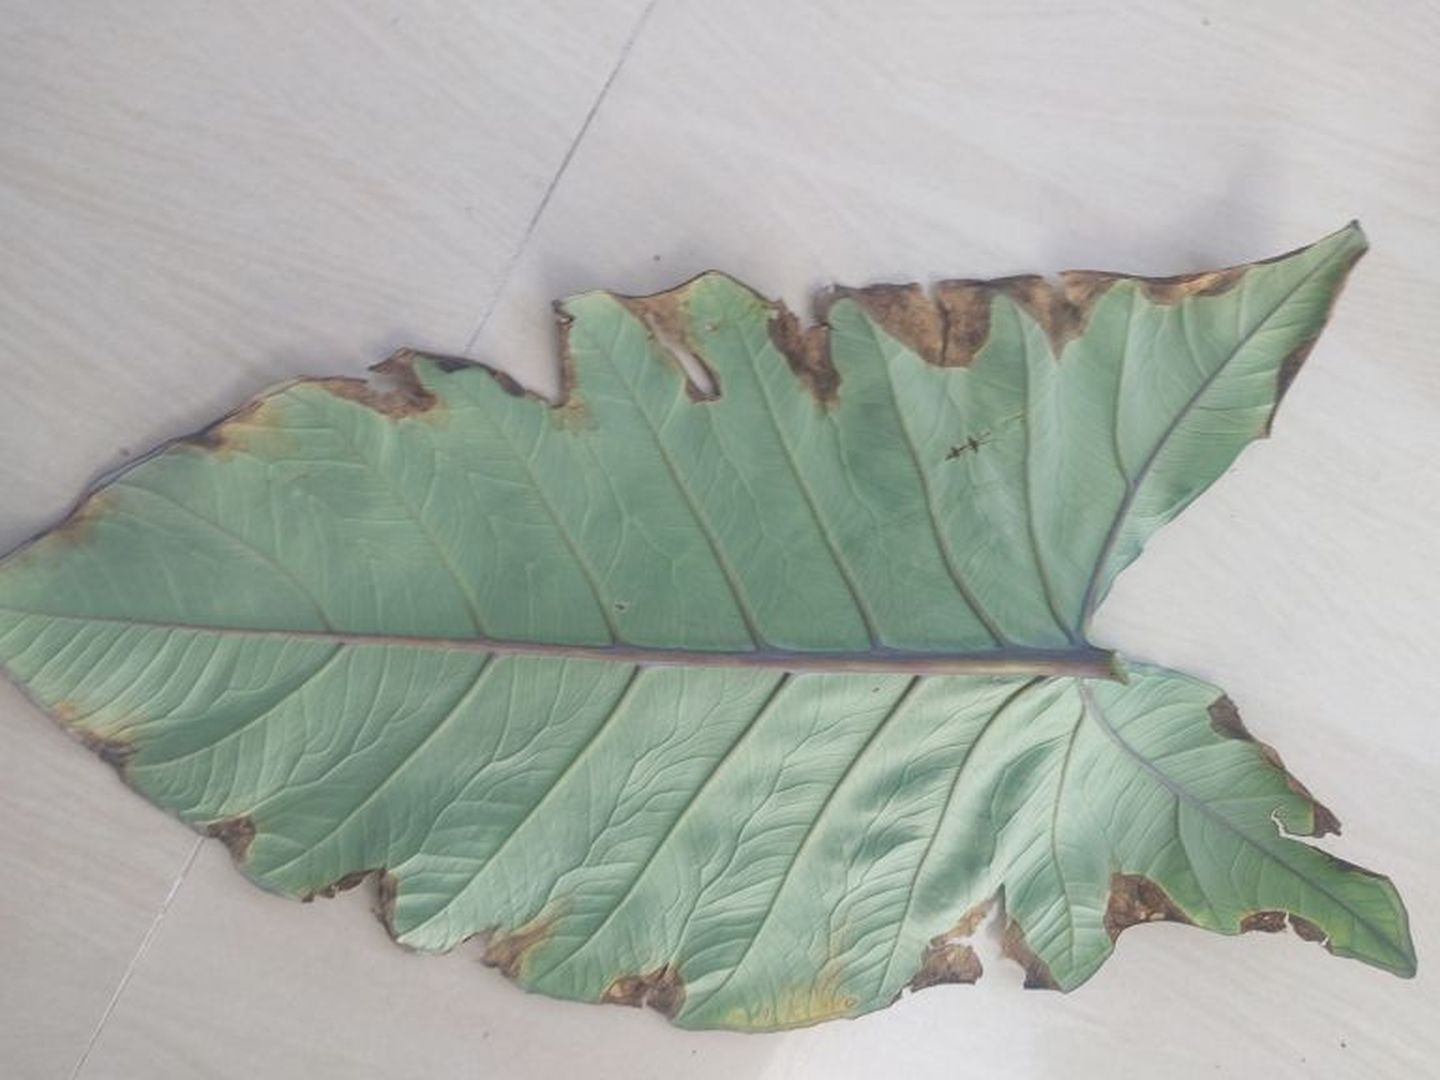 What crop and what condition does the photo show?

taro, leaf blight
